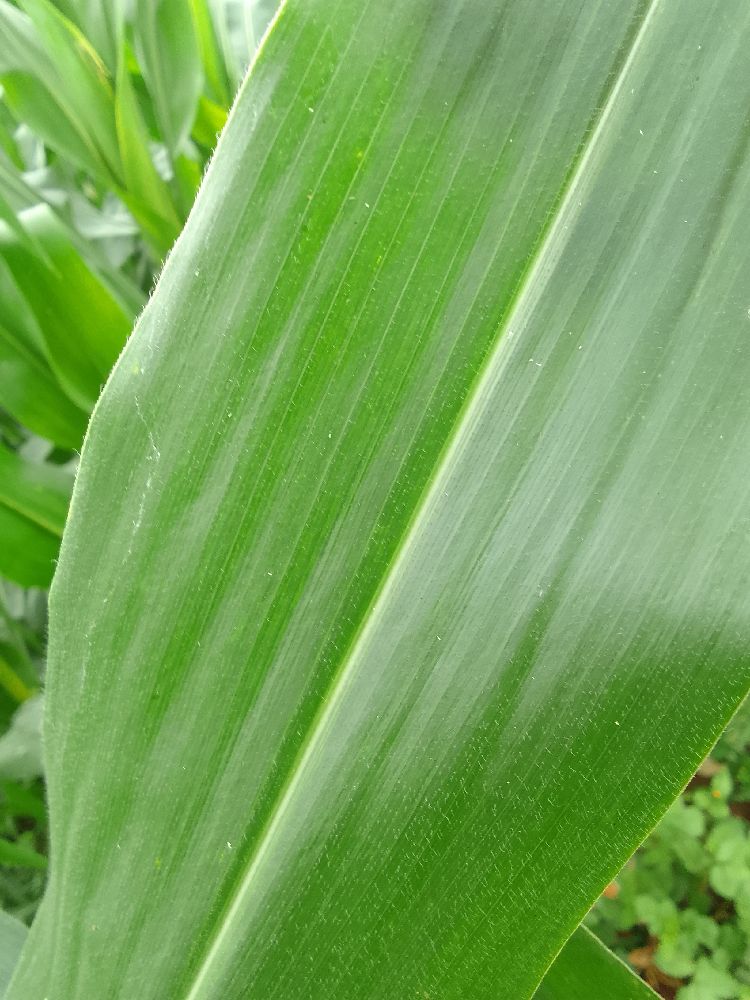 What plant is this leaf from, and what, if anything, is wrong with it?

maize, healthy
